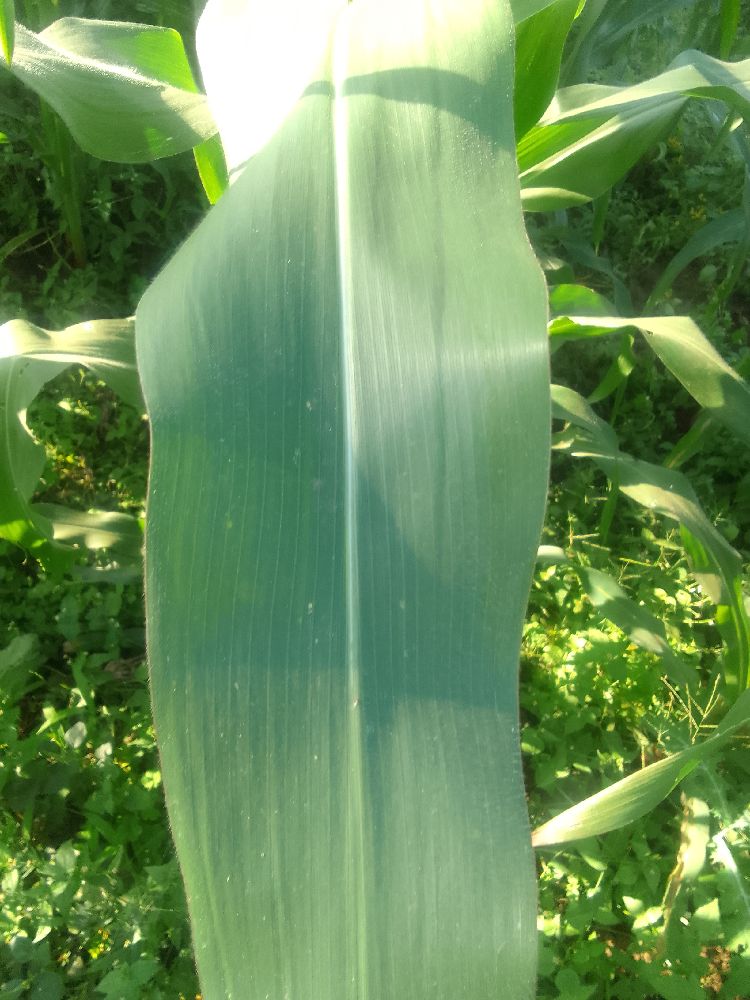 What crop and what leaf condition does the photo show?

maize, healthy
